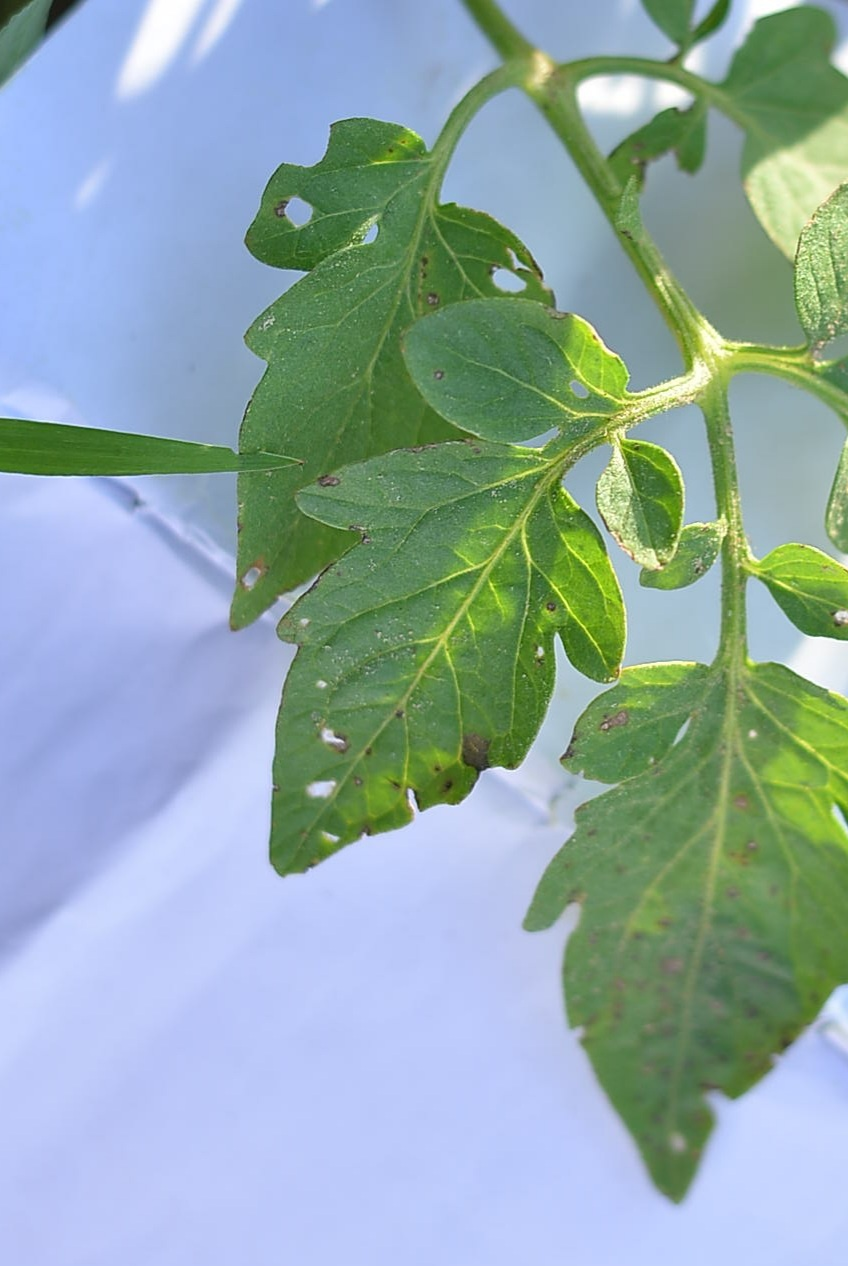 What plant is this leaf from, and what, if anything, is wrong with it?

tomato, infected
